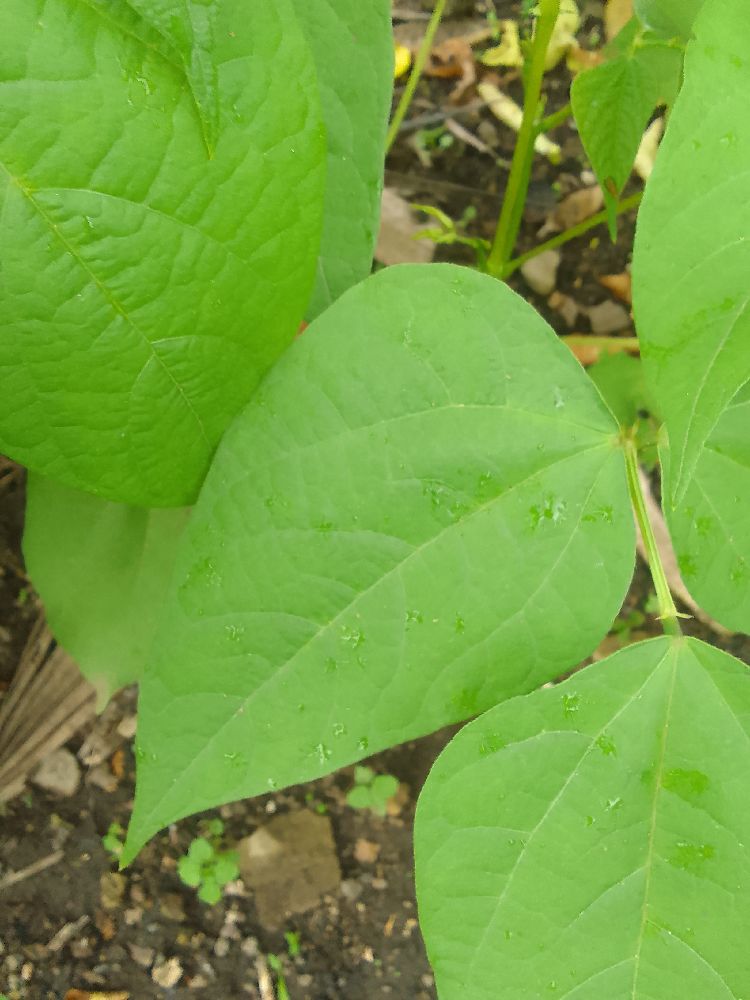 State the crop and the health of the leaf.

common bean, healthy
